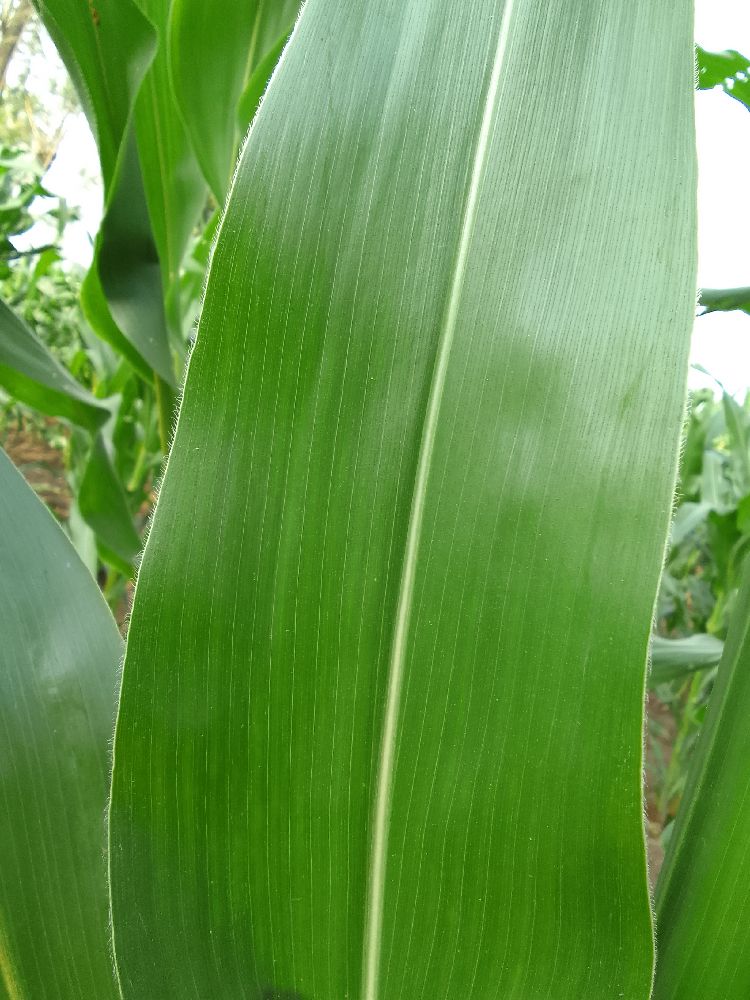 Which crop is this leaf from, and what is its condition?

maize, healthy
